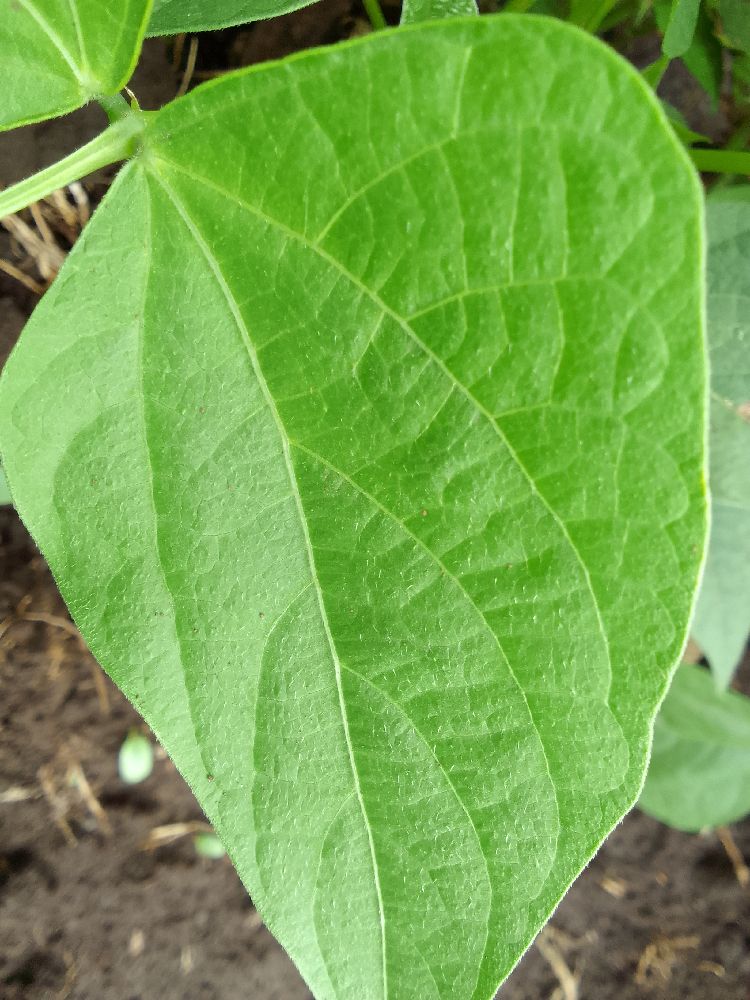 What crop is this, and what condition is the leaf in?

common bean, healthy
